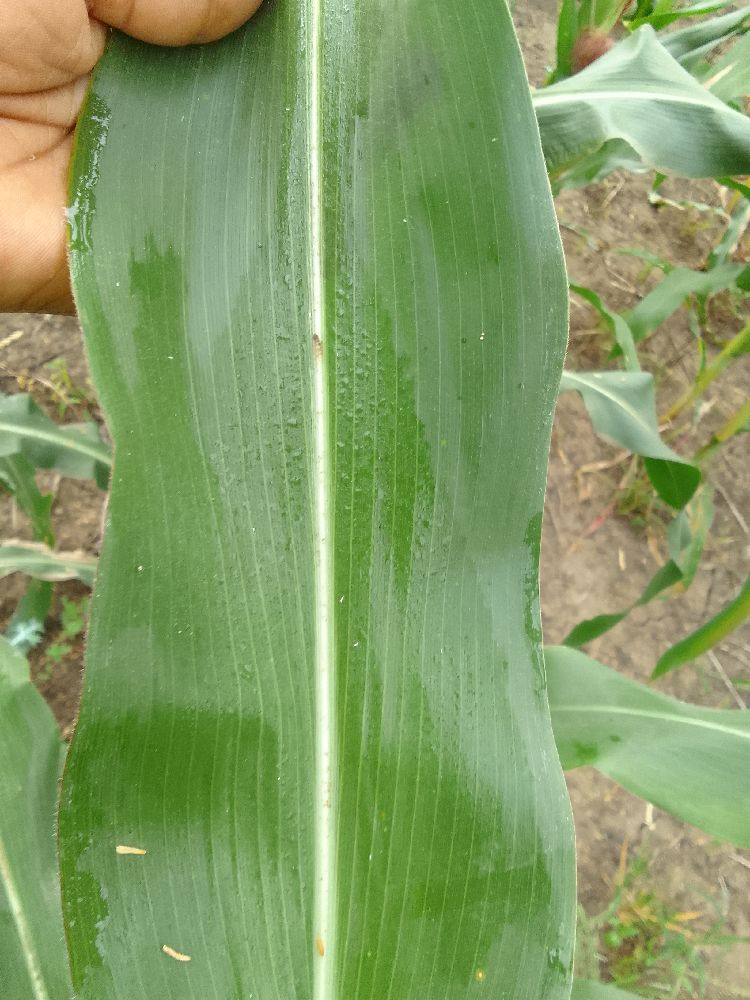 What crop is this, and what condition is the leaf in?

maize, healthy
